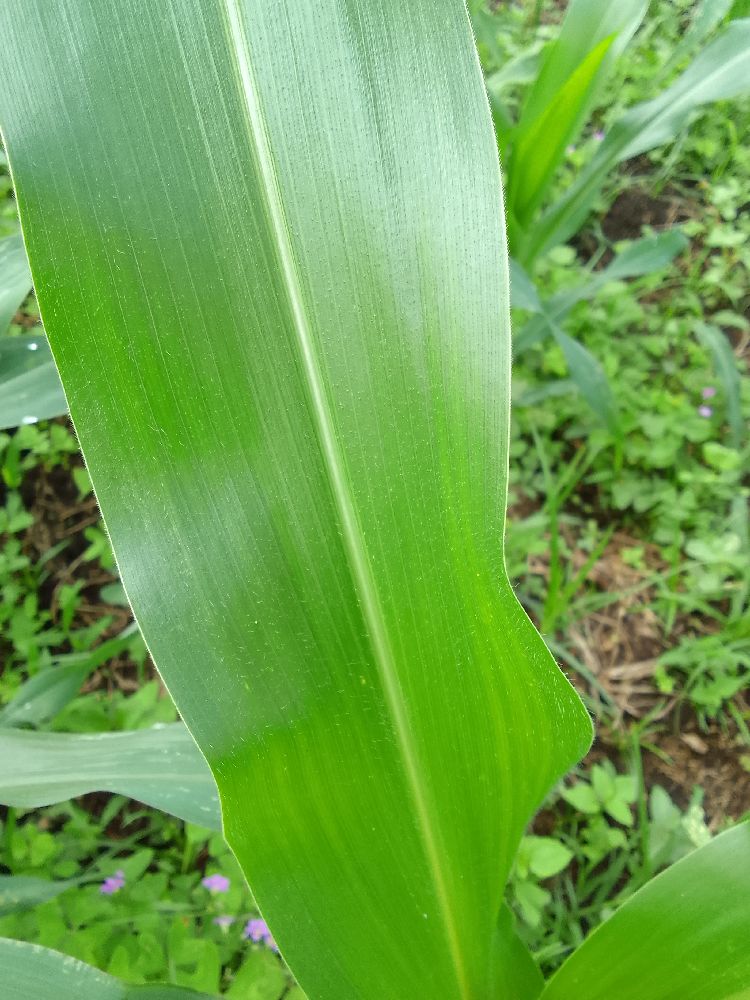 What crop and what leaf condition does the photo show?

maize, healthy
